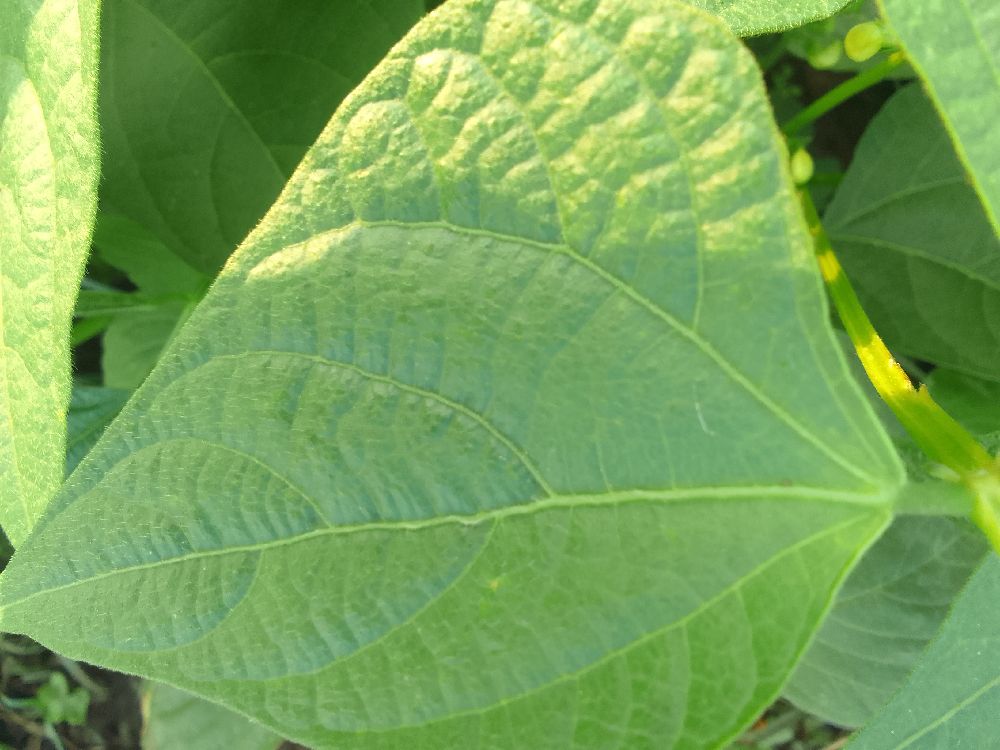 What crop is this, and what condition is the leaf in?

common bean, healthy
